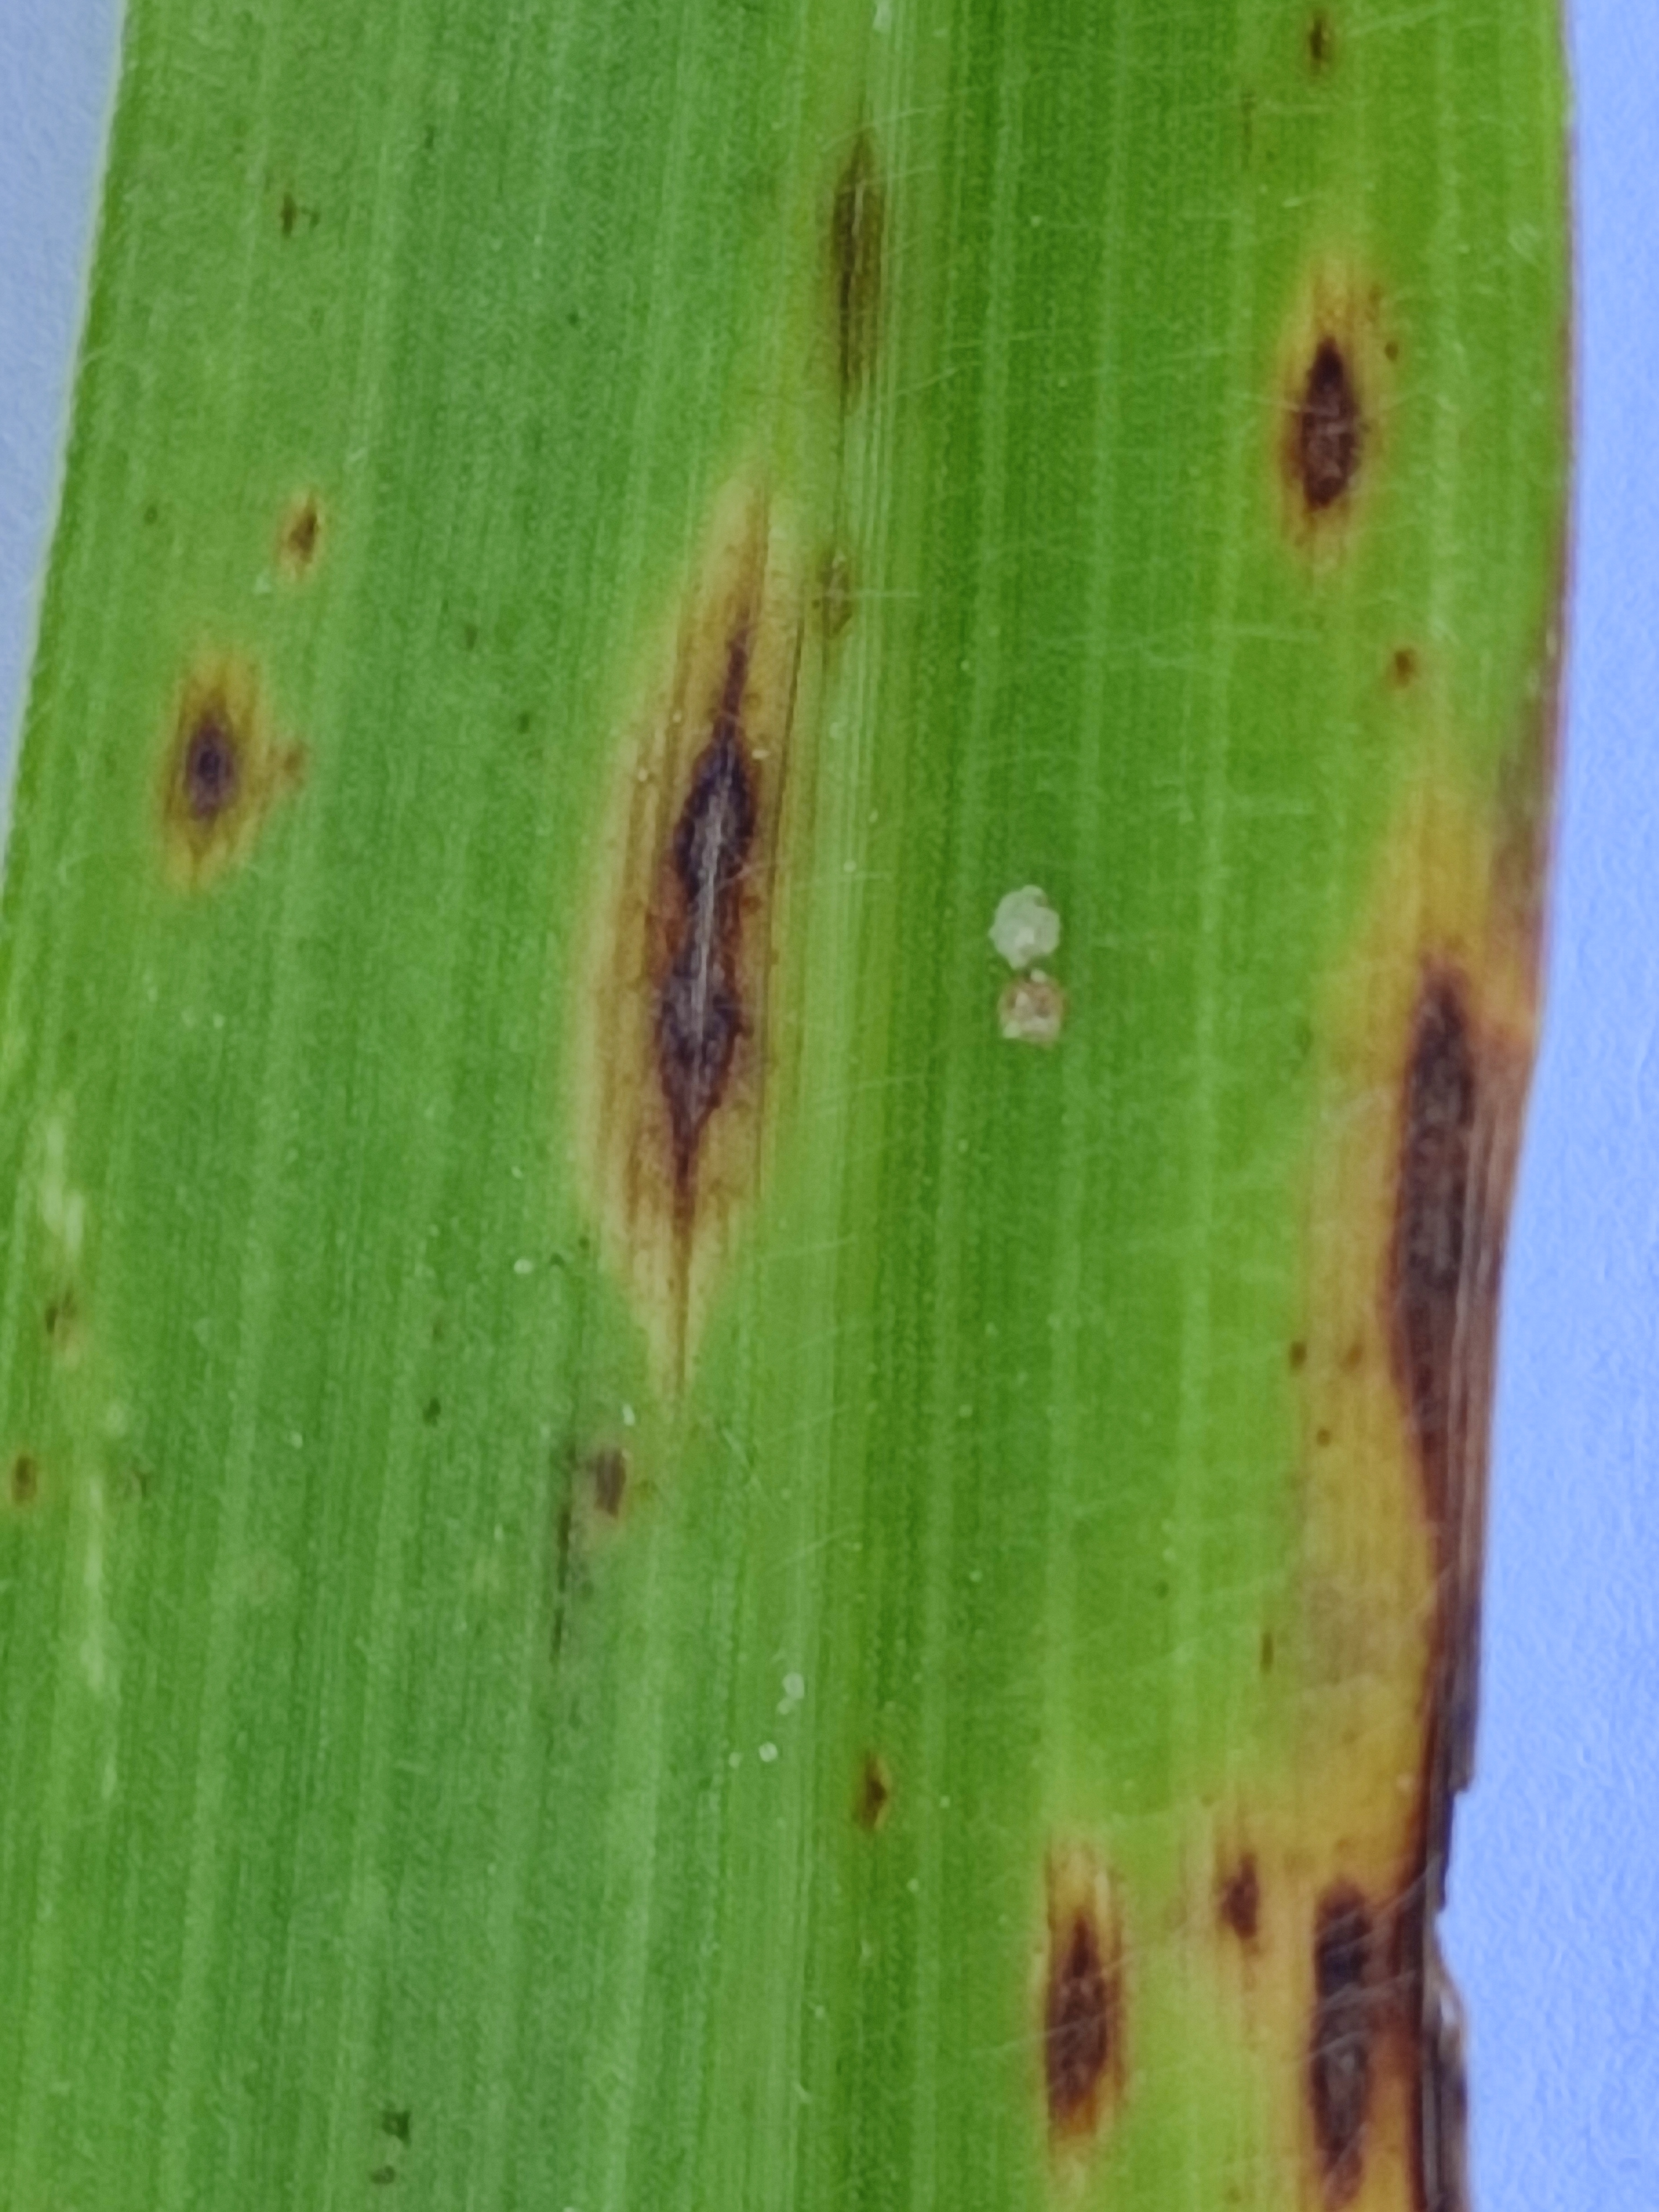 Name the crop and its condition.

pearl millet, exserohilum rostratum
